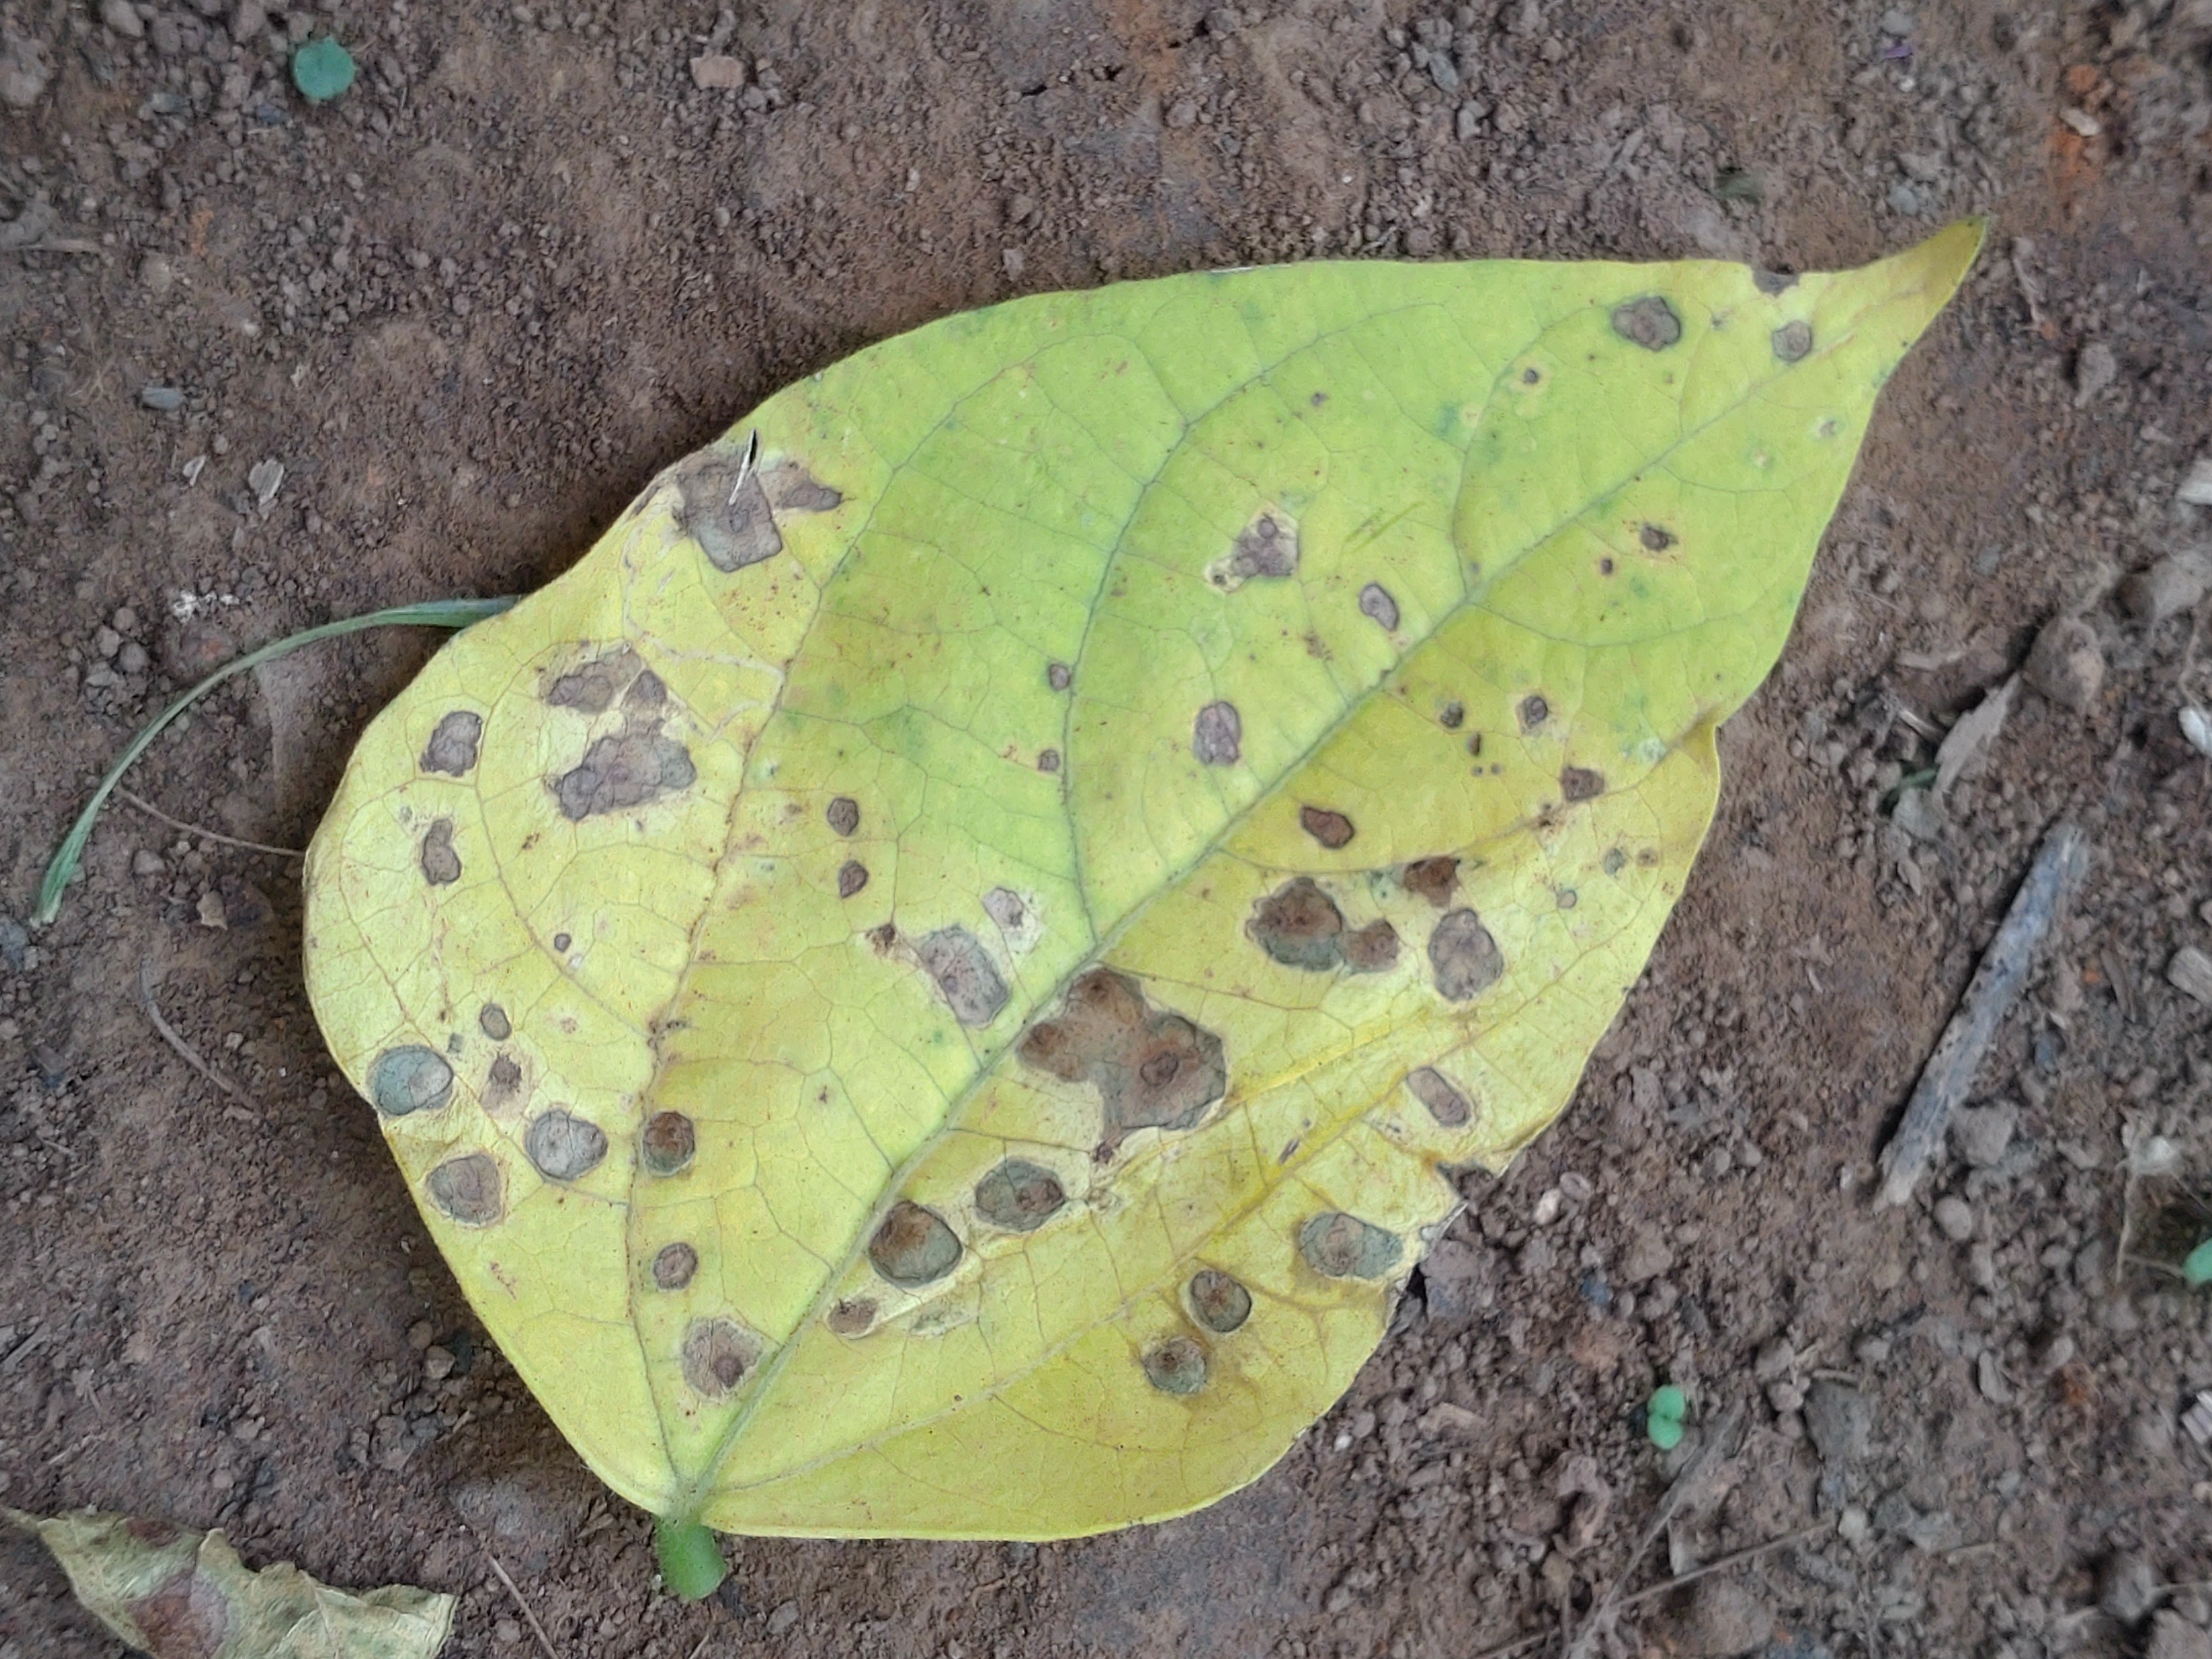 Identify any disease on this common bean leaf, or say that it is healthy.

rust
